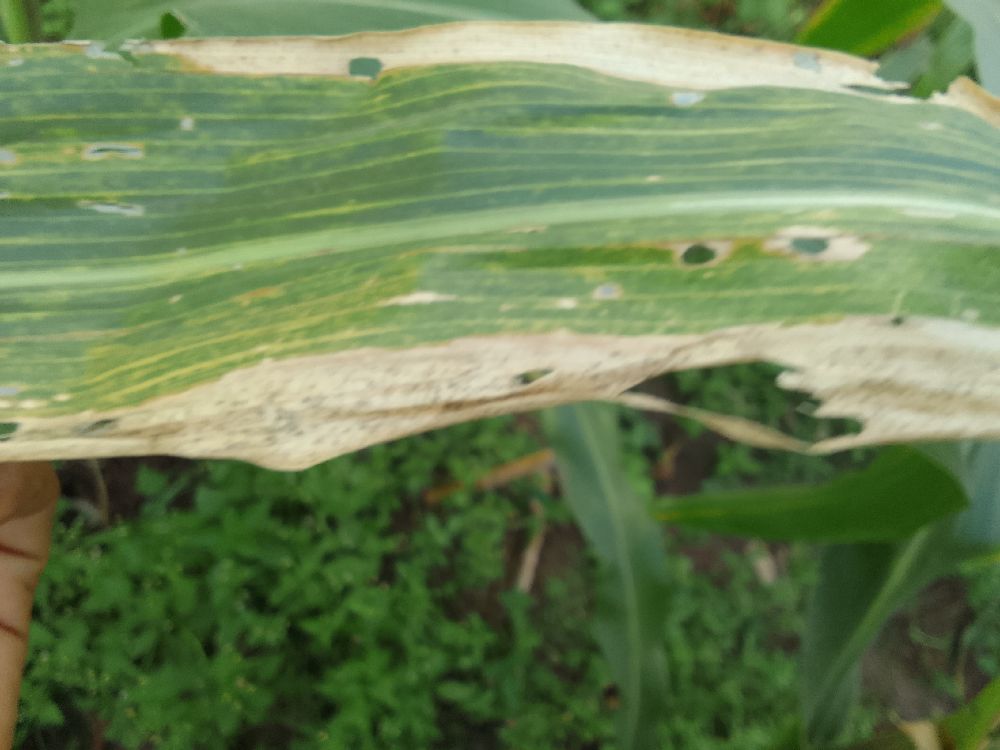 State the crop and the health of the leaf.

maize, maize lethal necrosis
